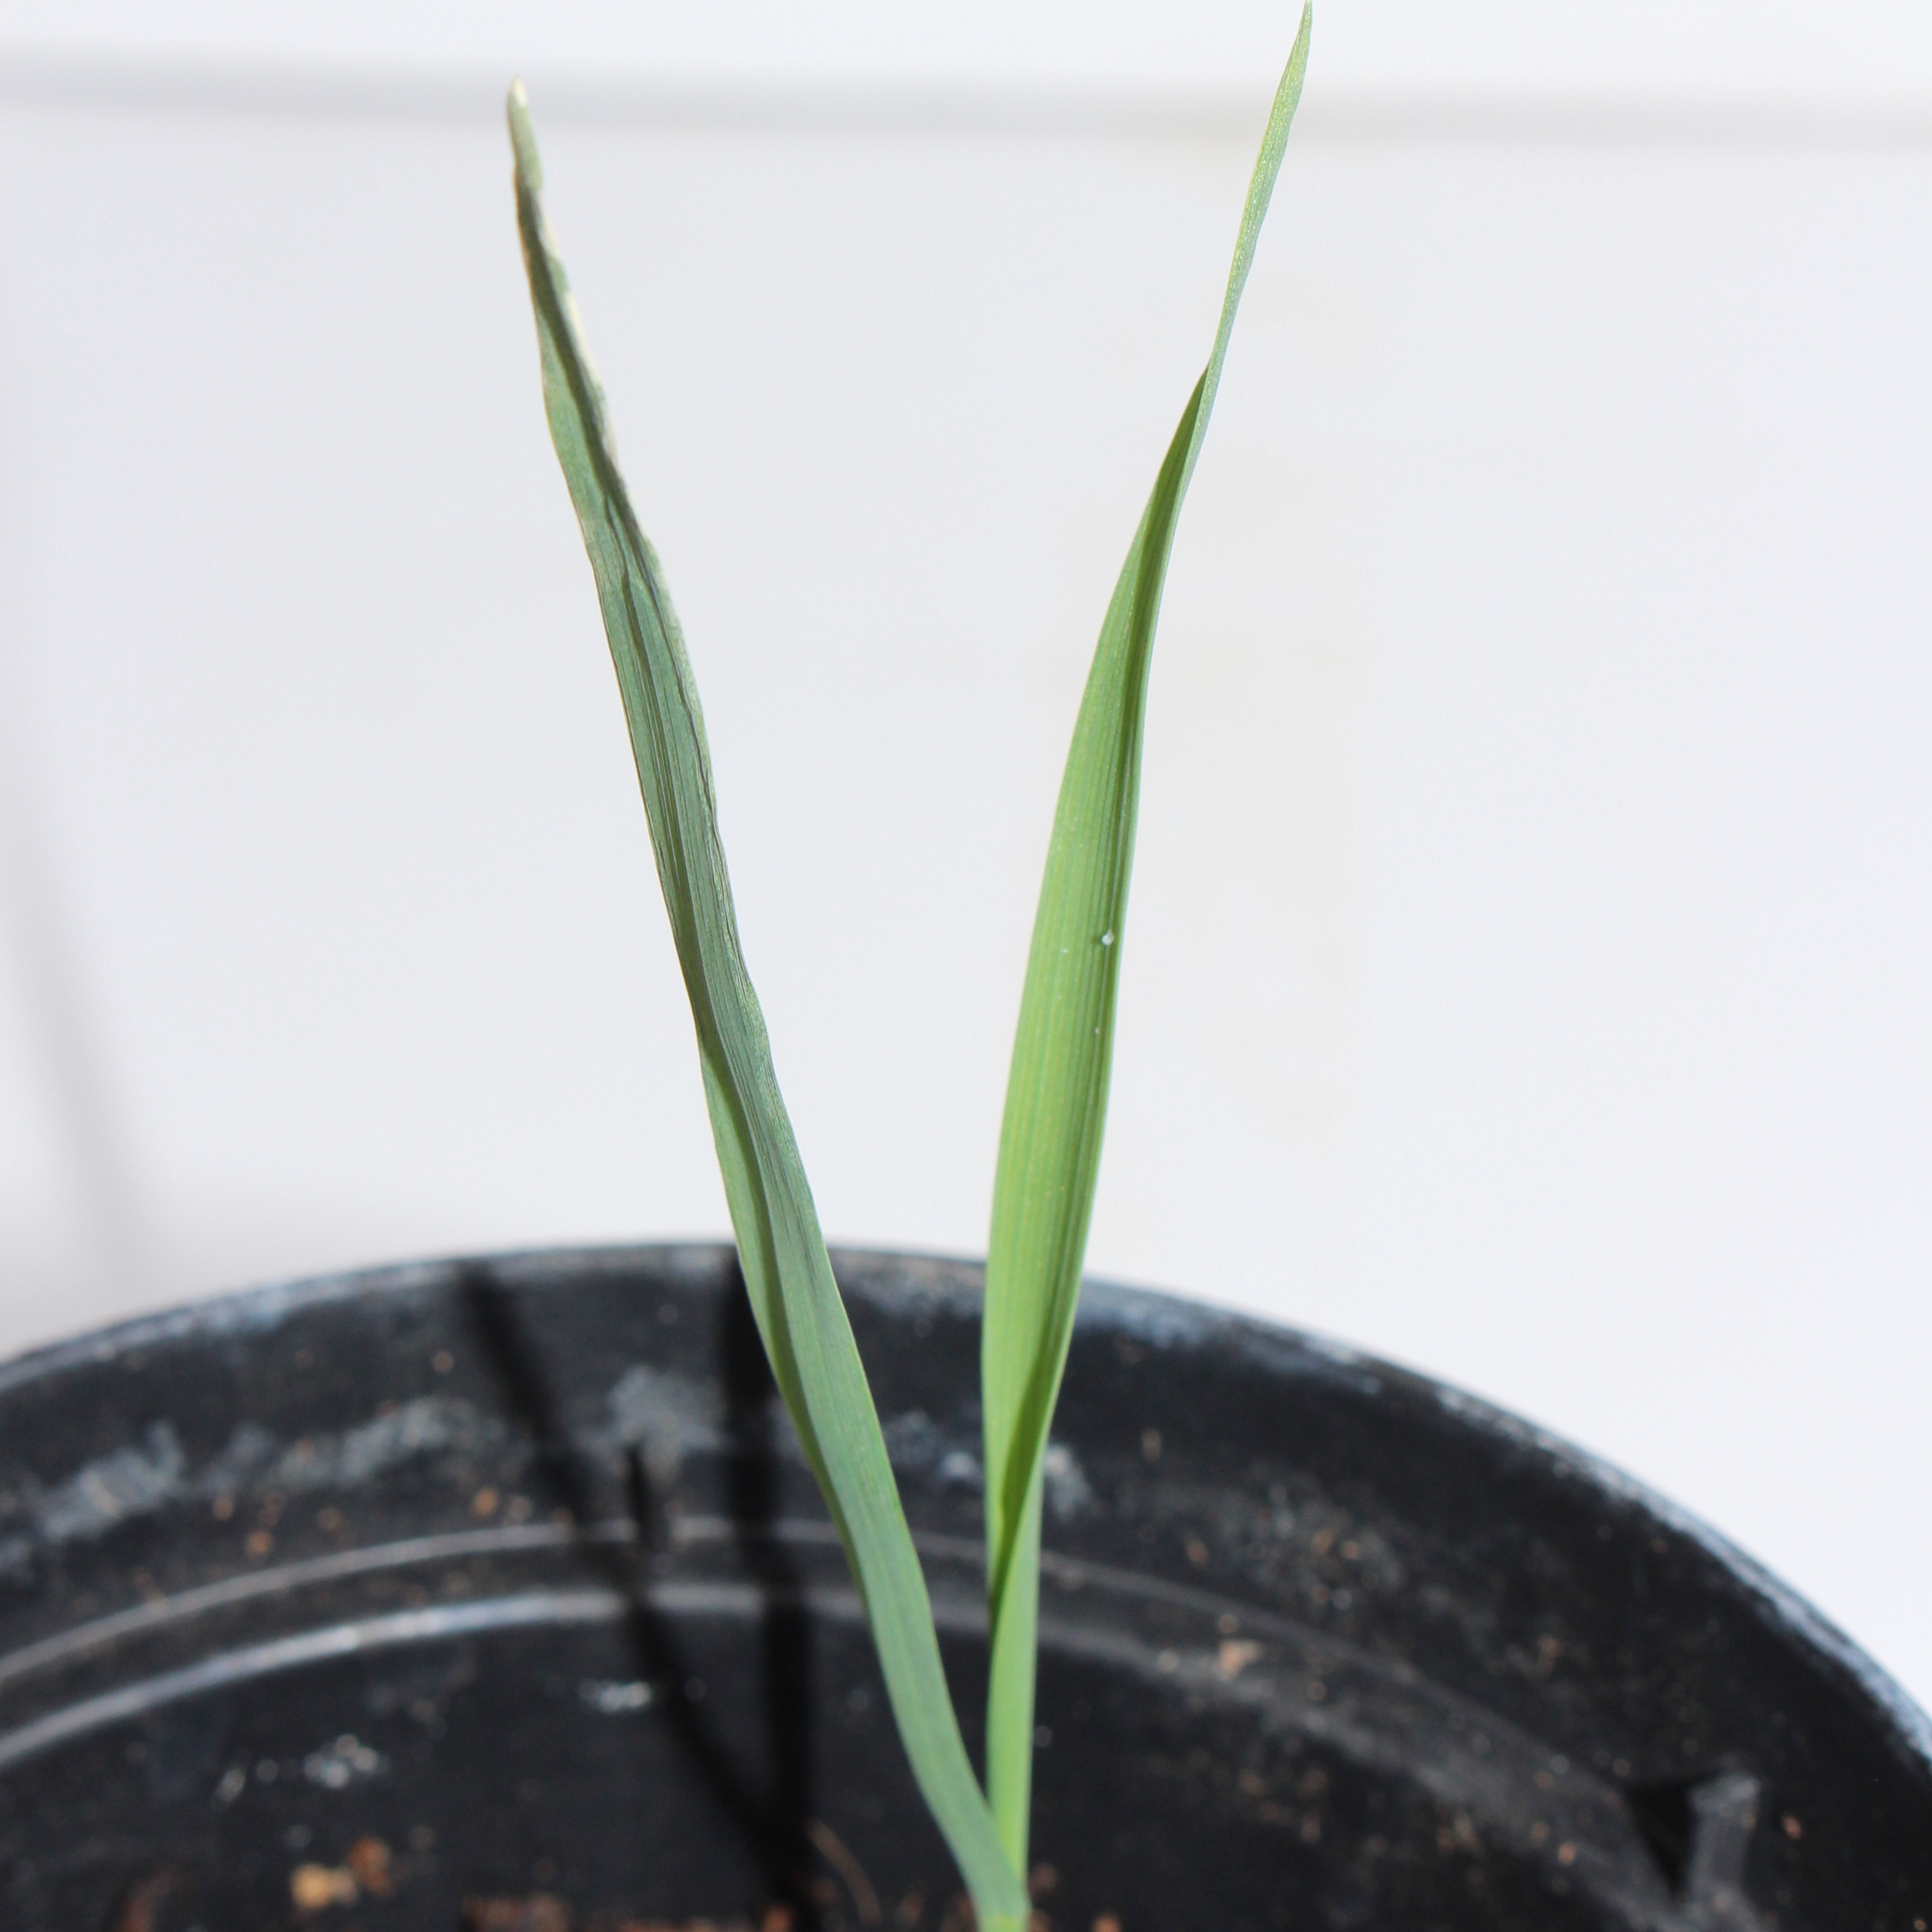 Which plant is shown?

Avena sterilis
